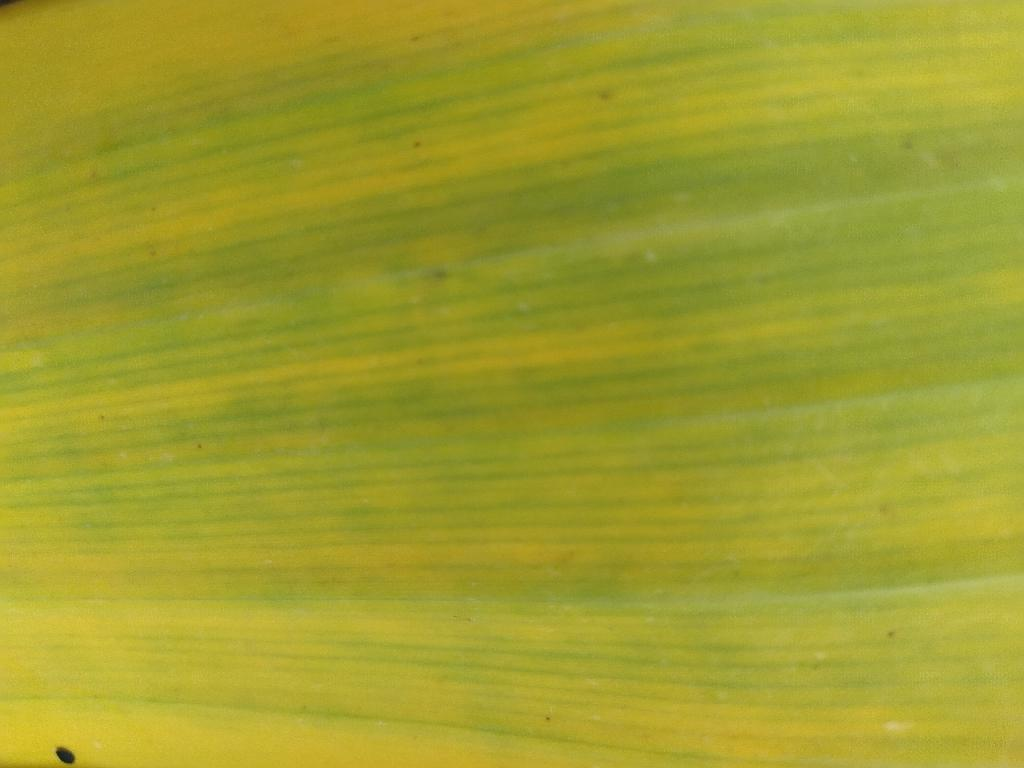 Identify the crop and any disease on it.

banana, fusarium wilt race 1
